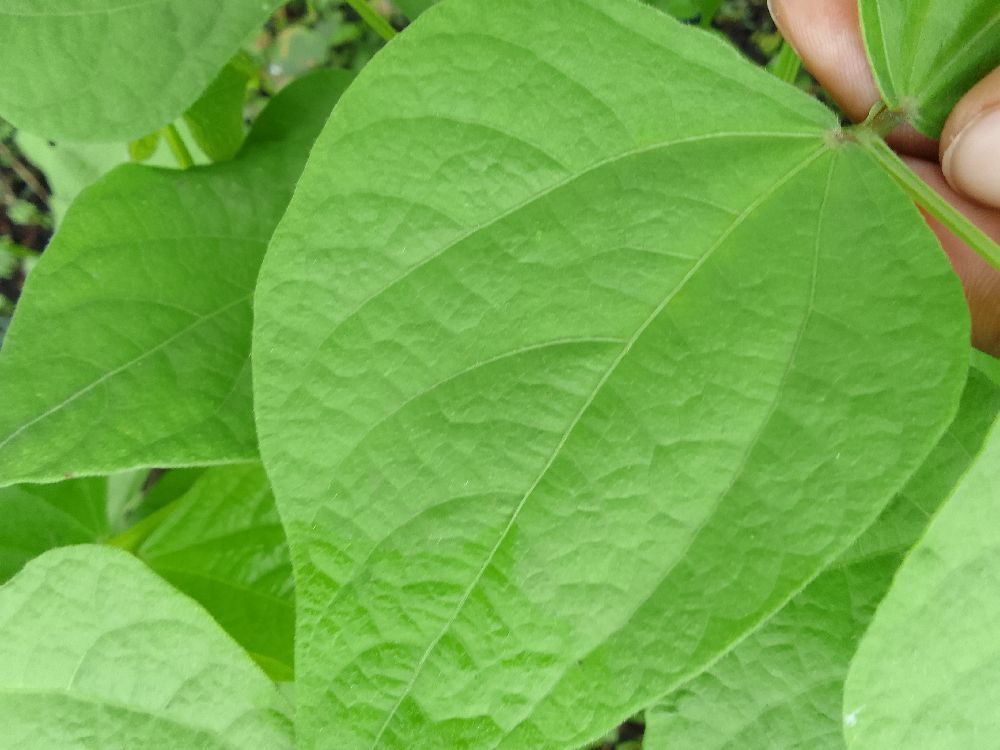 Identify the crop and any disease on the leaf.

common bean, healthy
